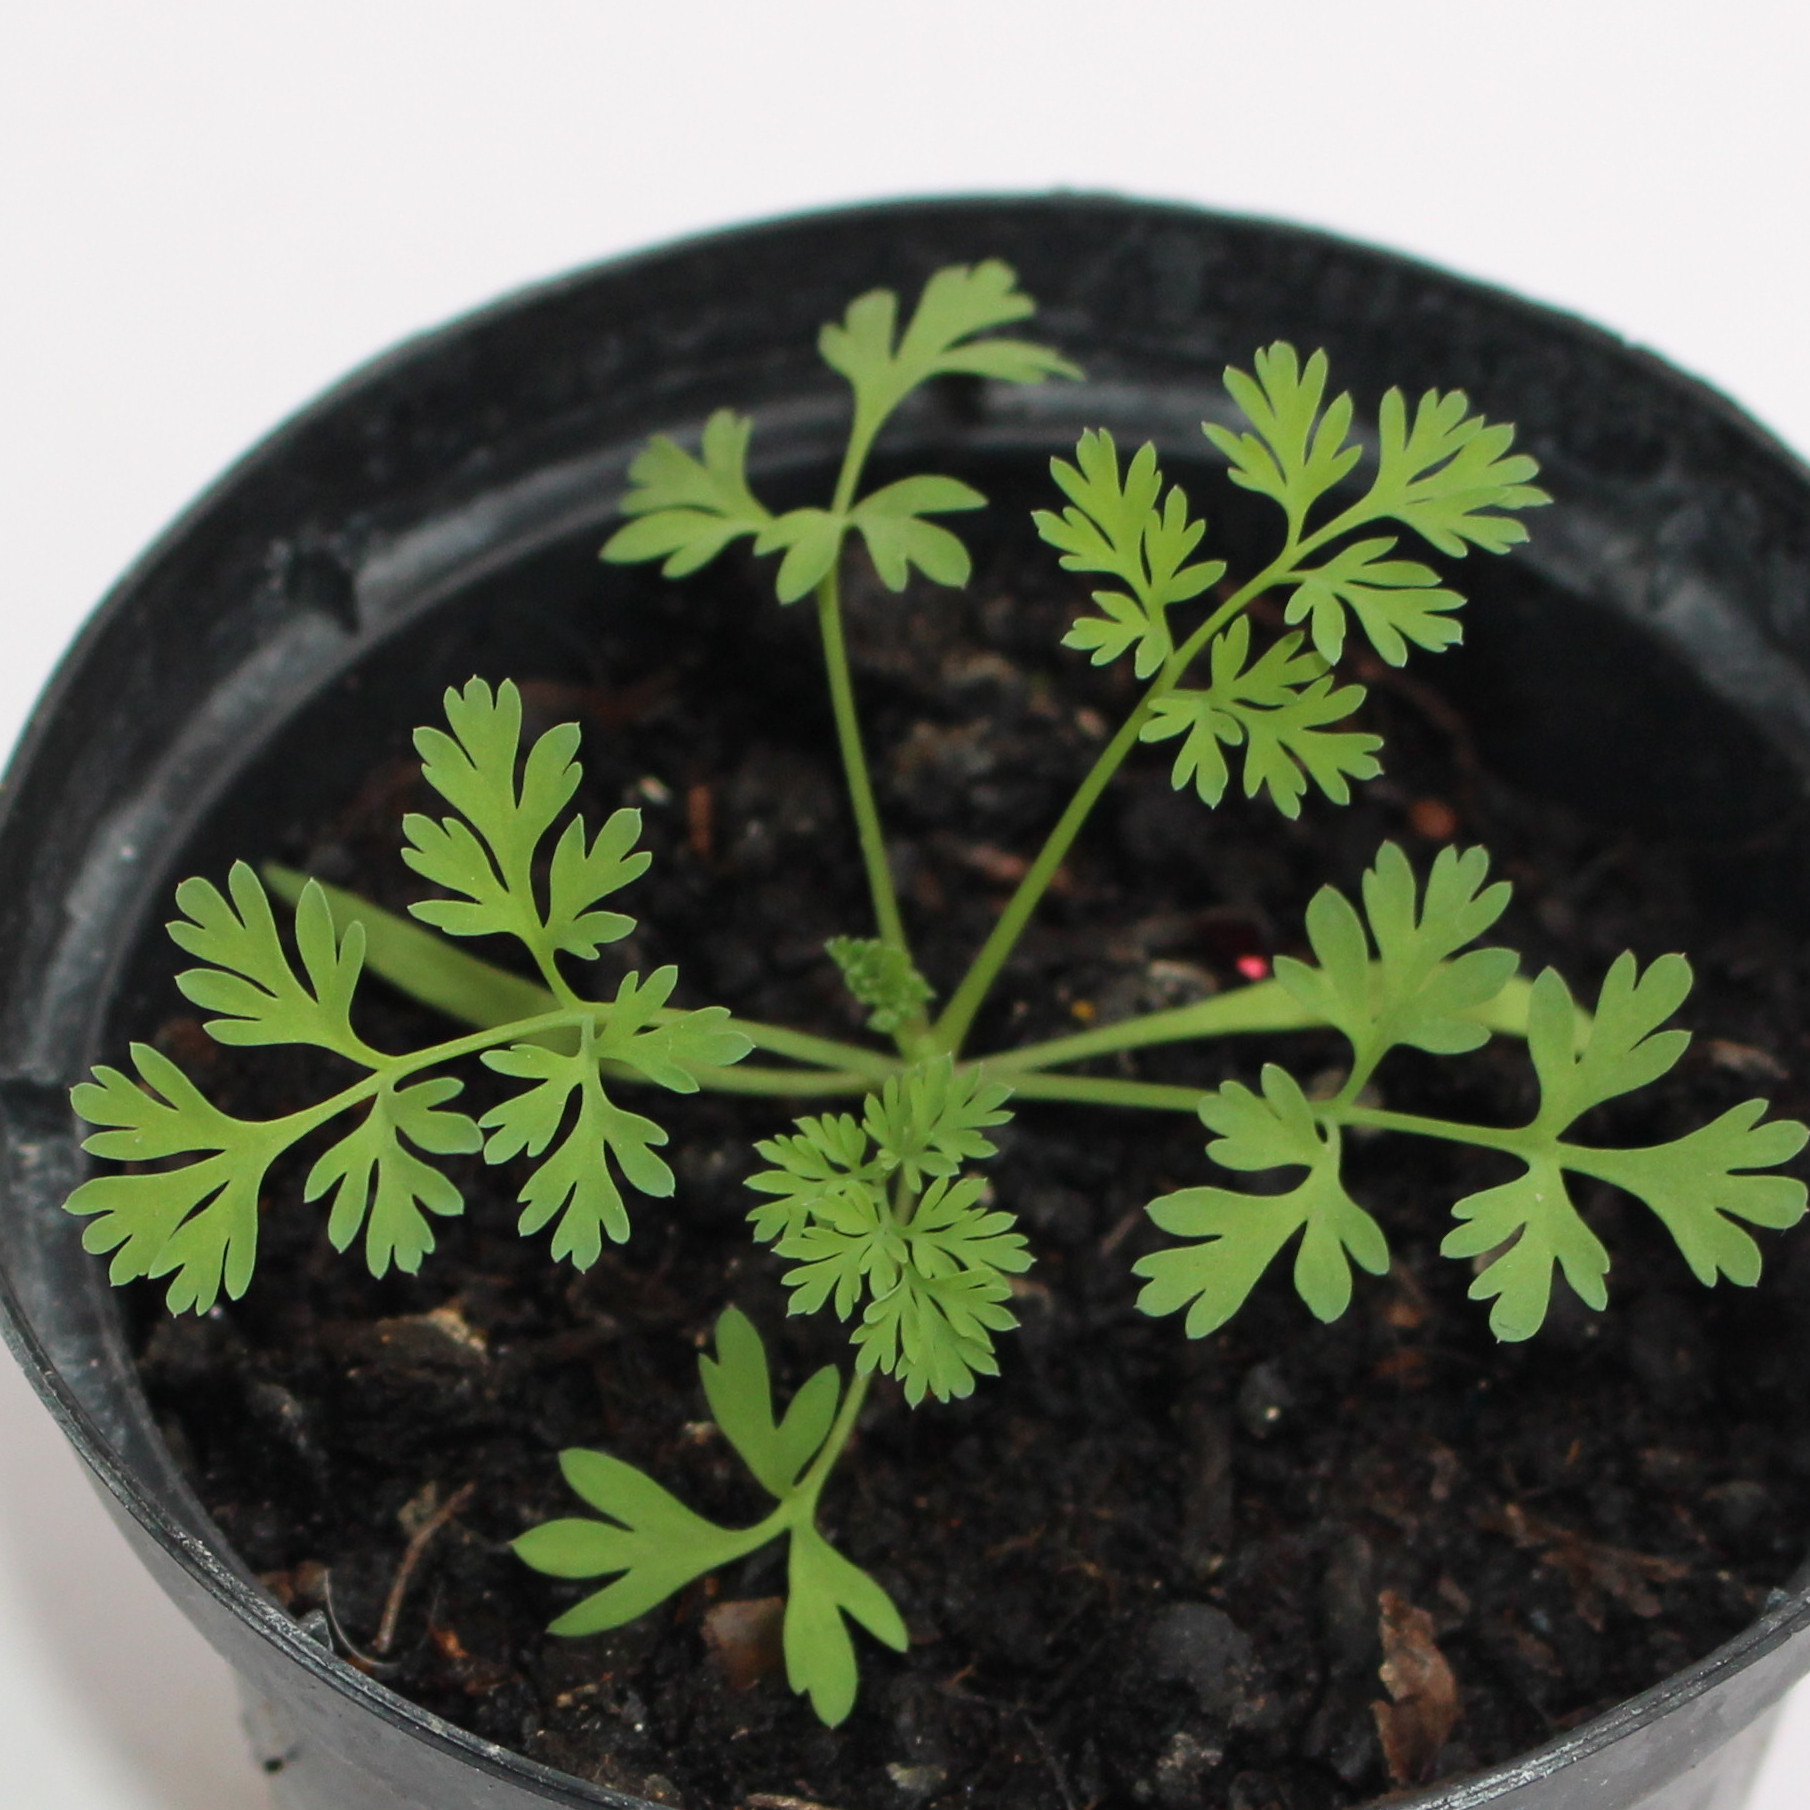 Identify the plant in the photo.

Fumaria officinalis
